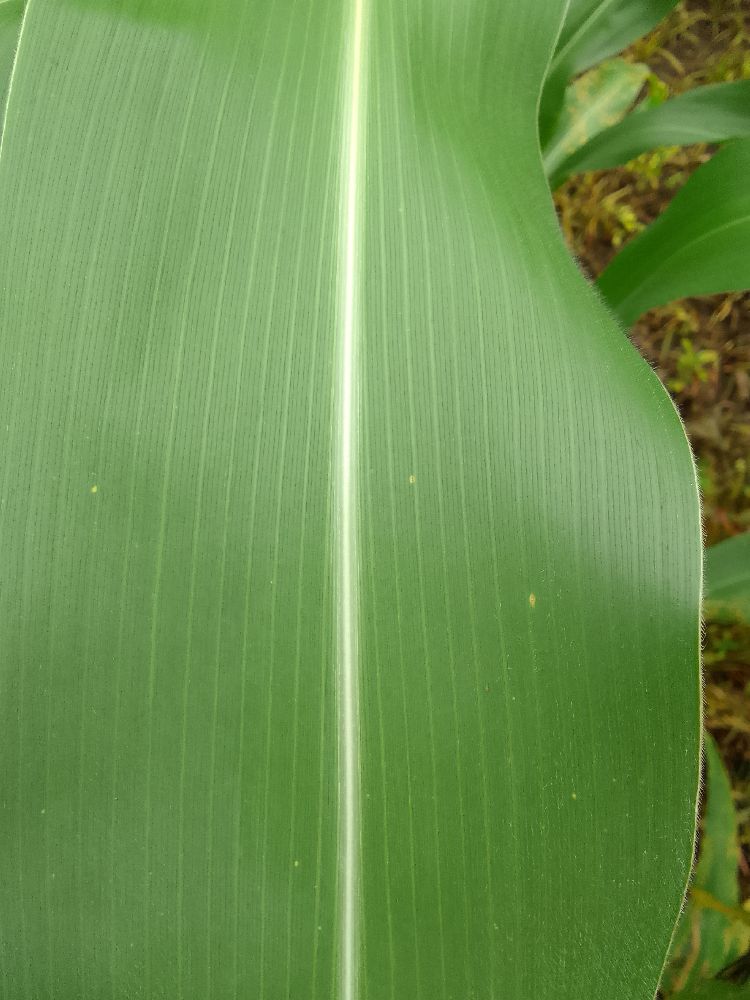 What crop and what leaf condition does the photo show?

maize, healthy
